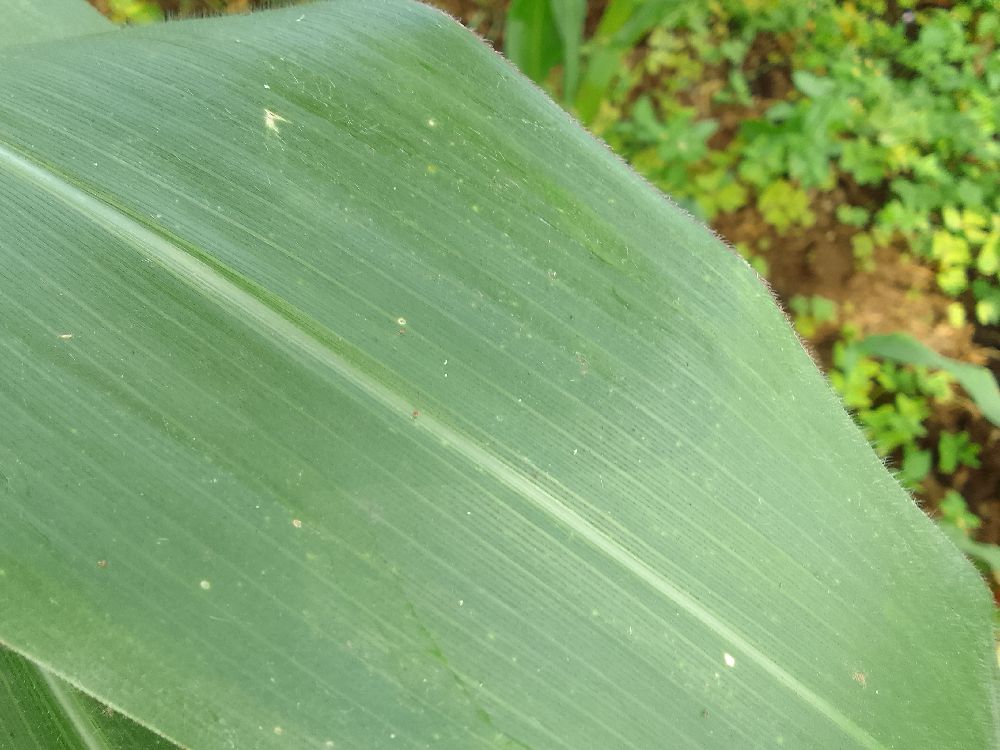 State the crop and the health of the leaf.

maize, healthy
